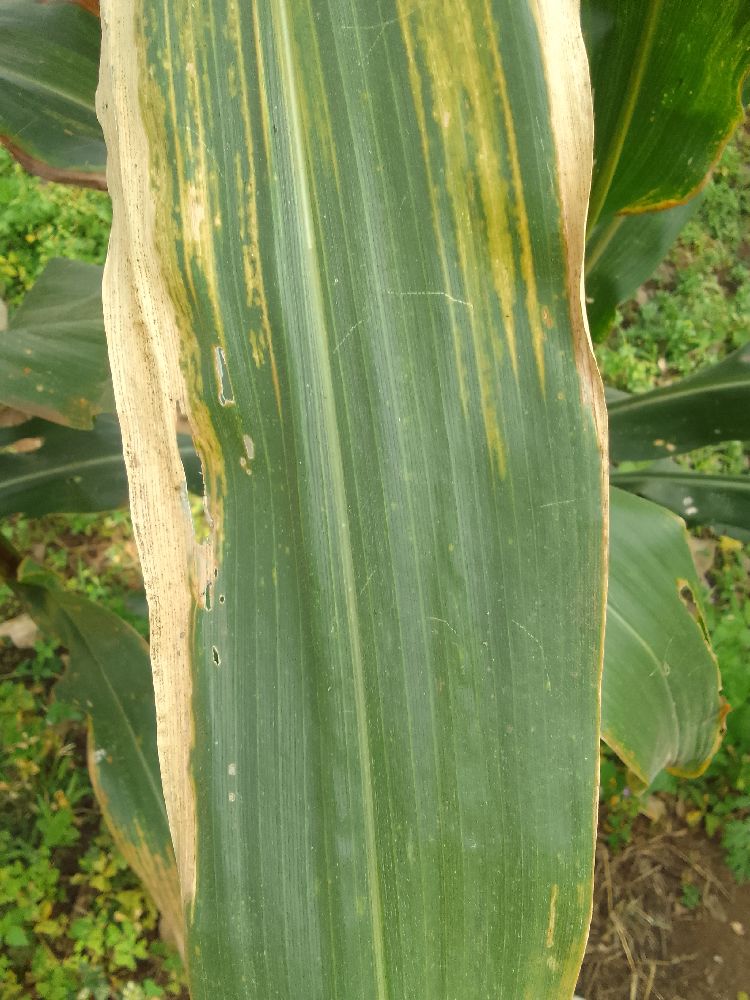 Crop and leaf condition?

maize, maize lethal necrosis
